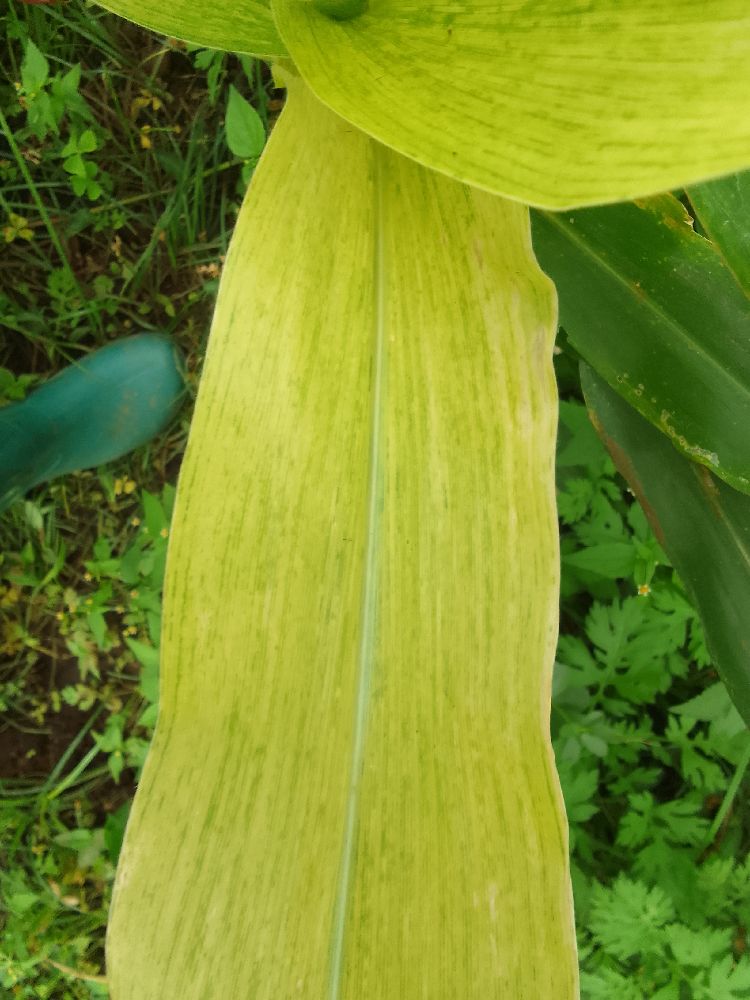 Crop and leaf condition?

maize, maize lethal necrosis
